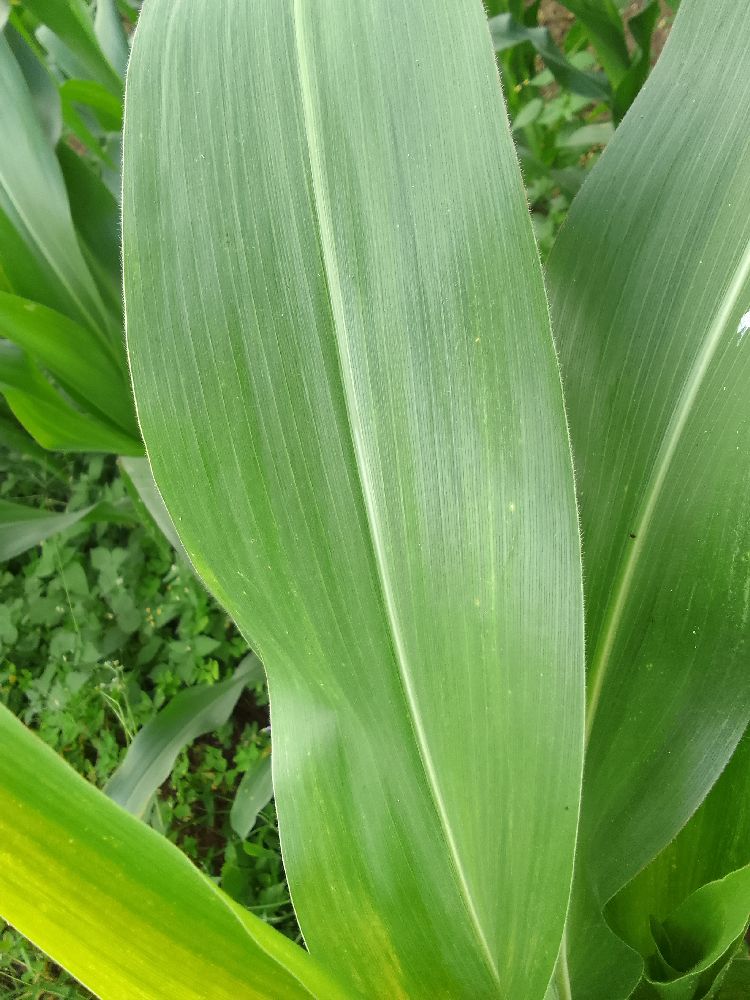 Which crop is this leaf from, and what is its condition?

maize, healthy
